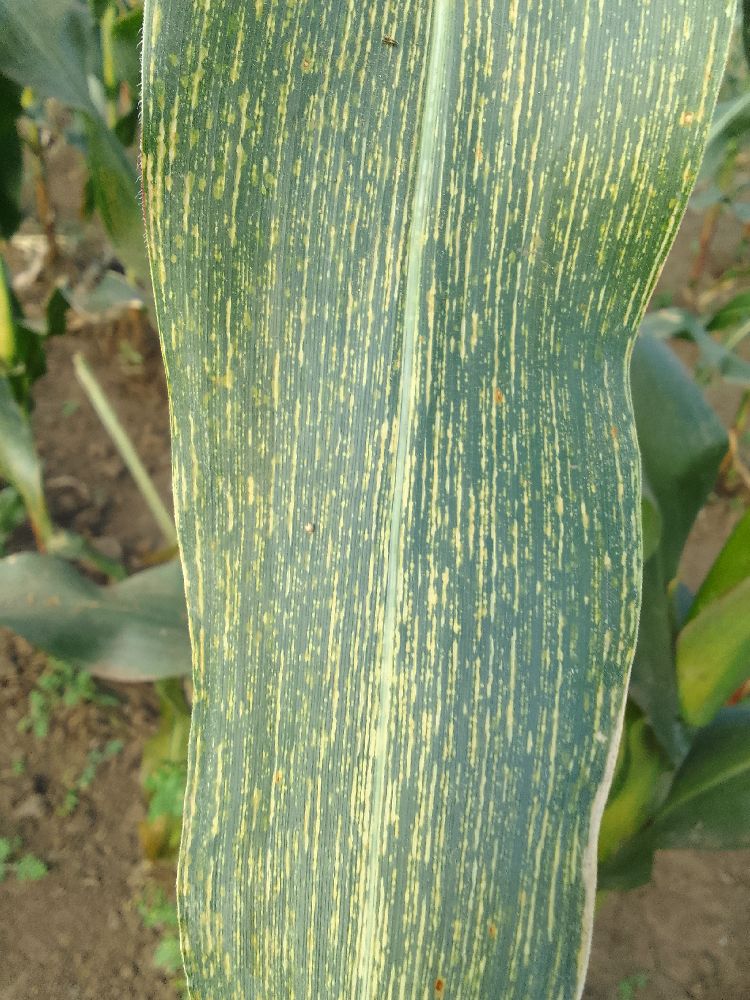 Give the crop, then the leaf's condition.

maize, maize streak virus
